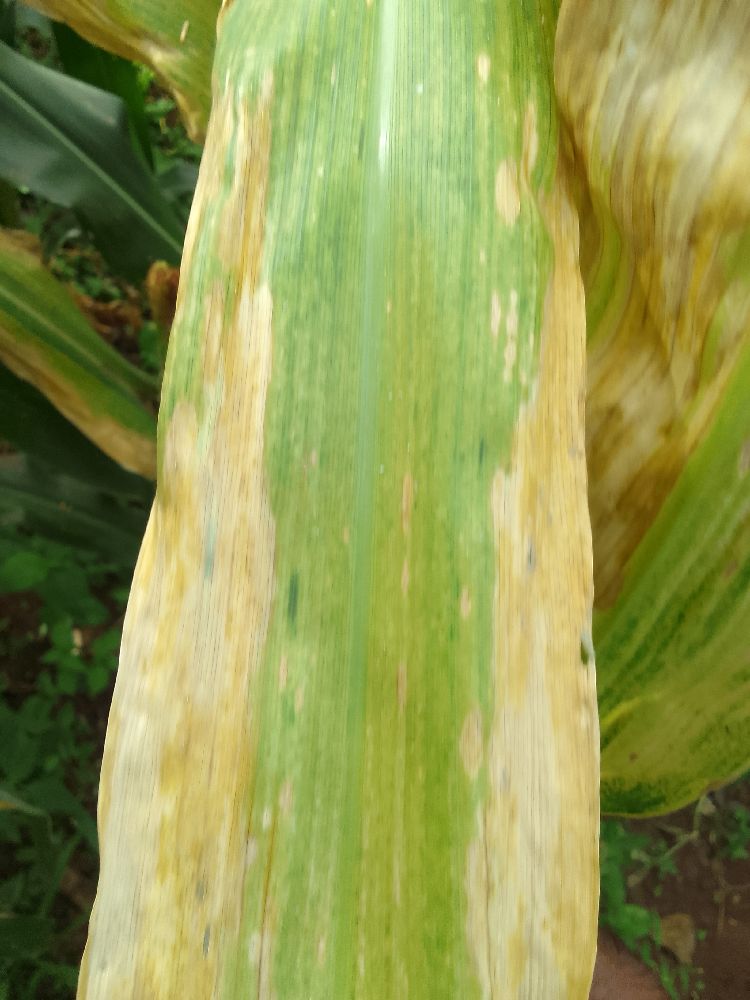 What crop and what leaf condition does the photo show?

maize, maize lethal necrosis
